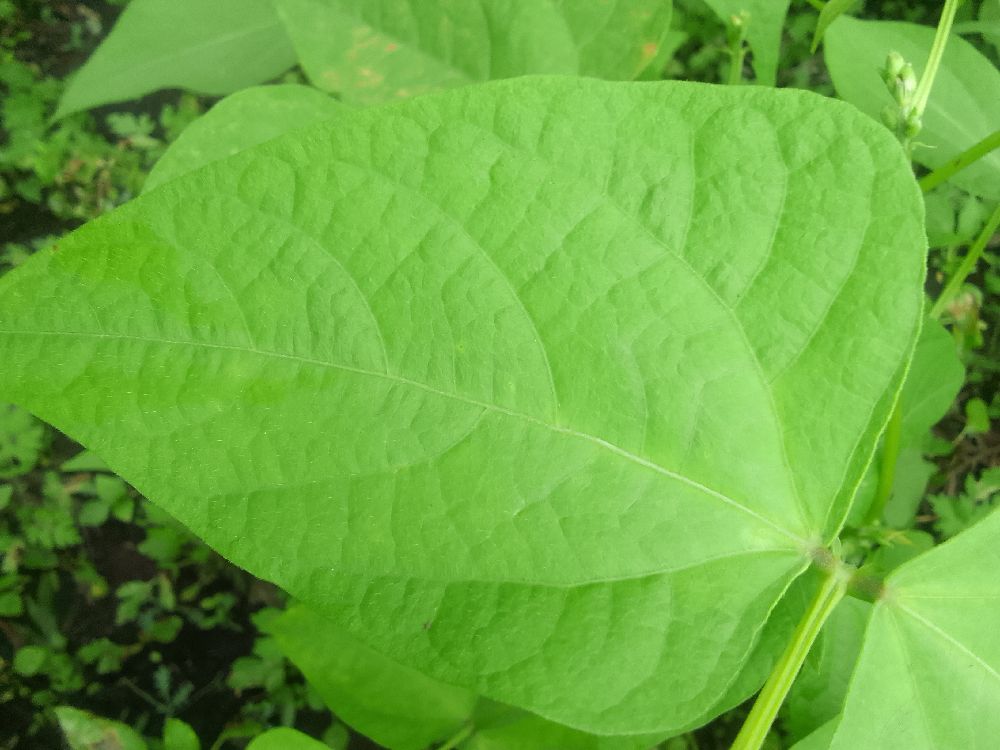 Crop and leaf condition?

common bean, healthy
